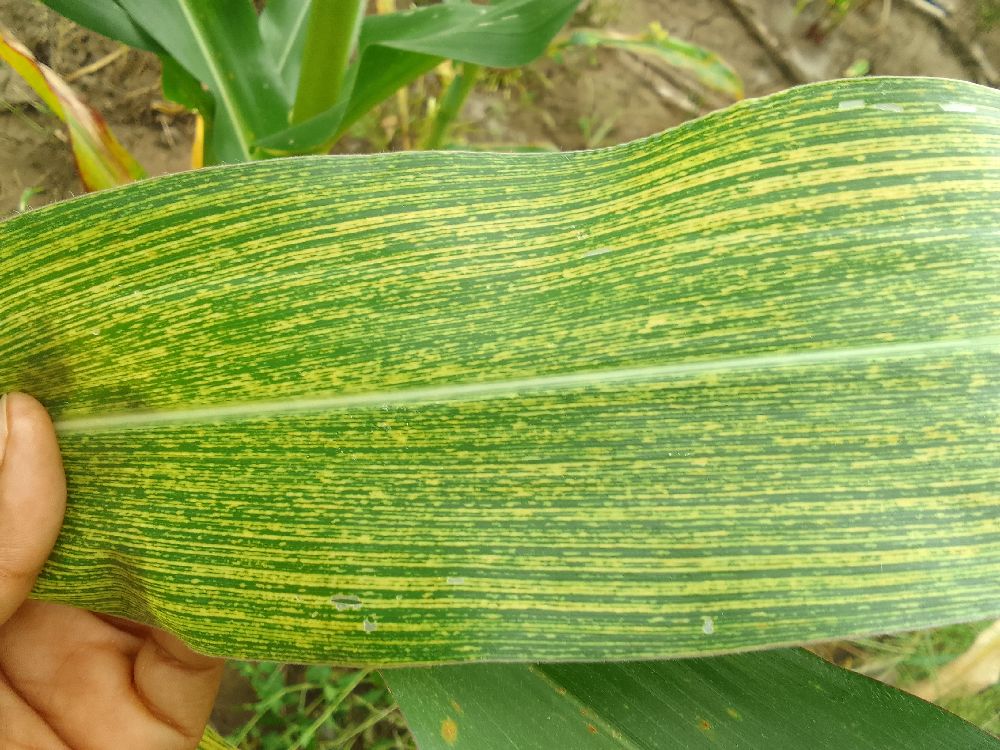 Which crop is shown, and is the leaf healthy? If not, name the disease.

maize, maize streak virus
